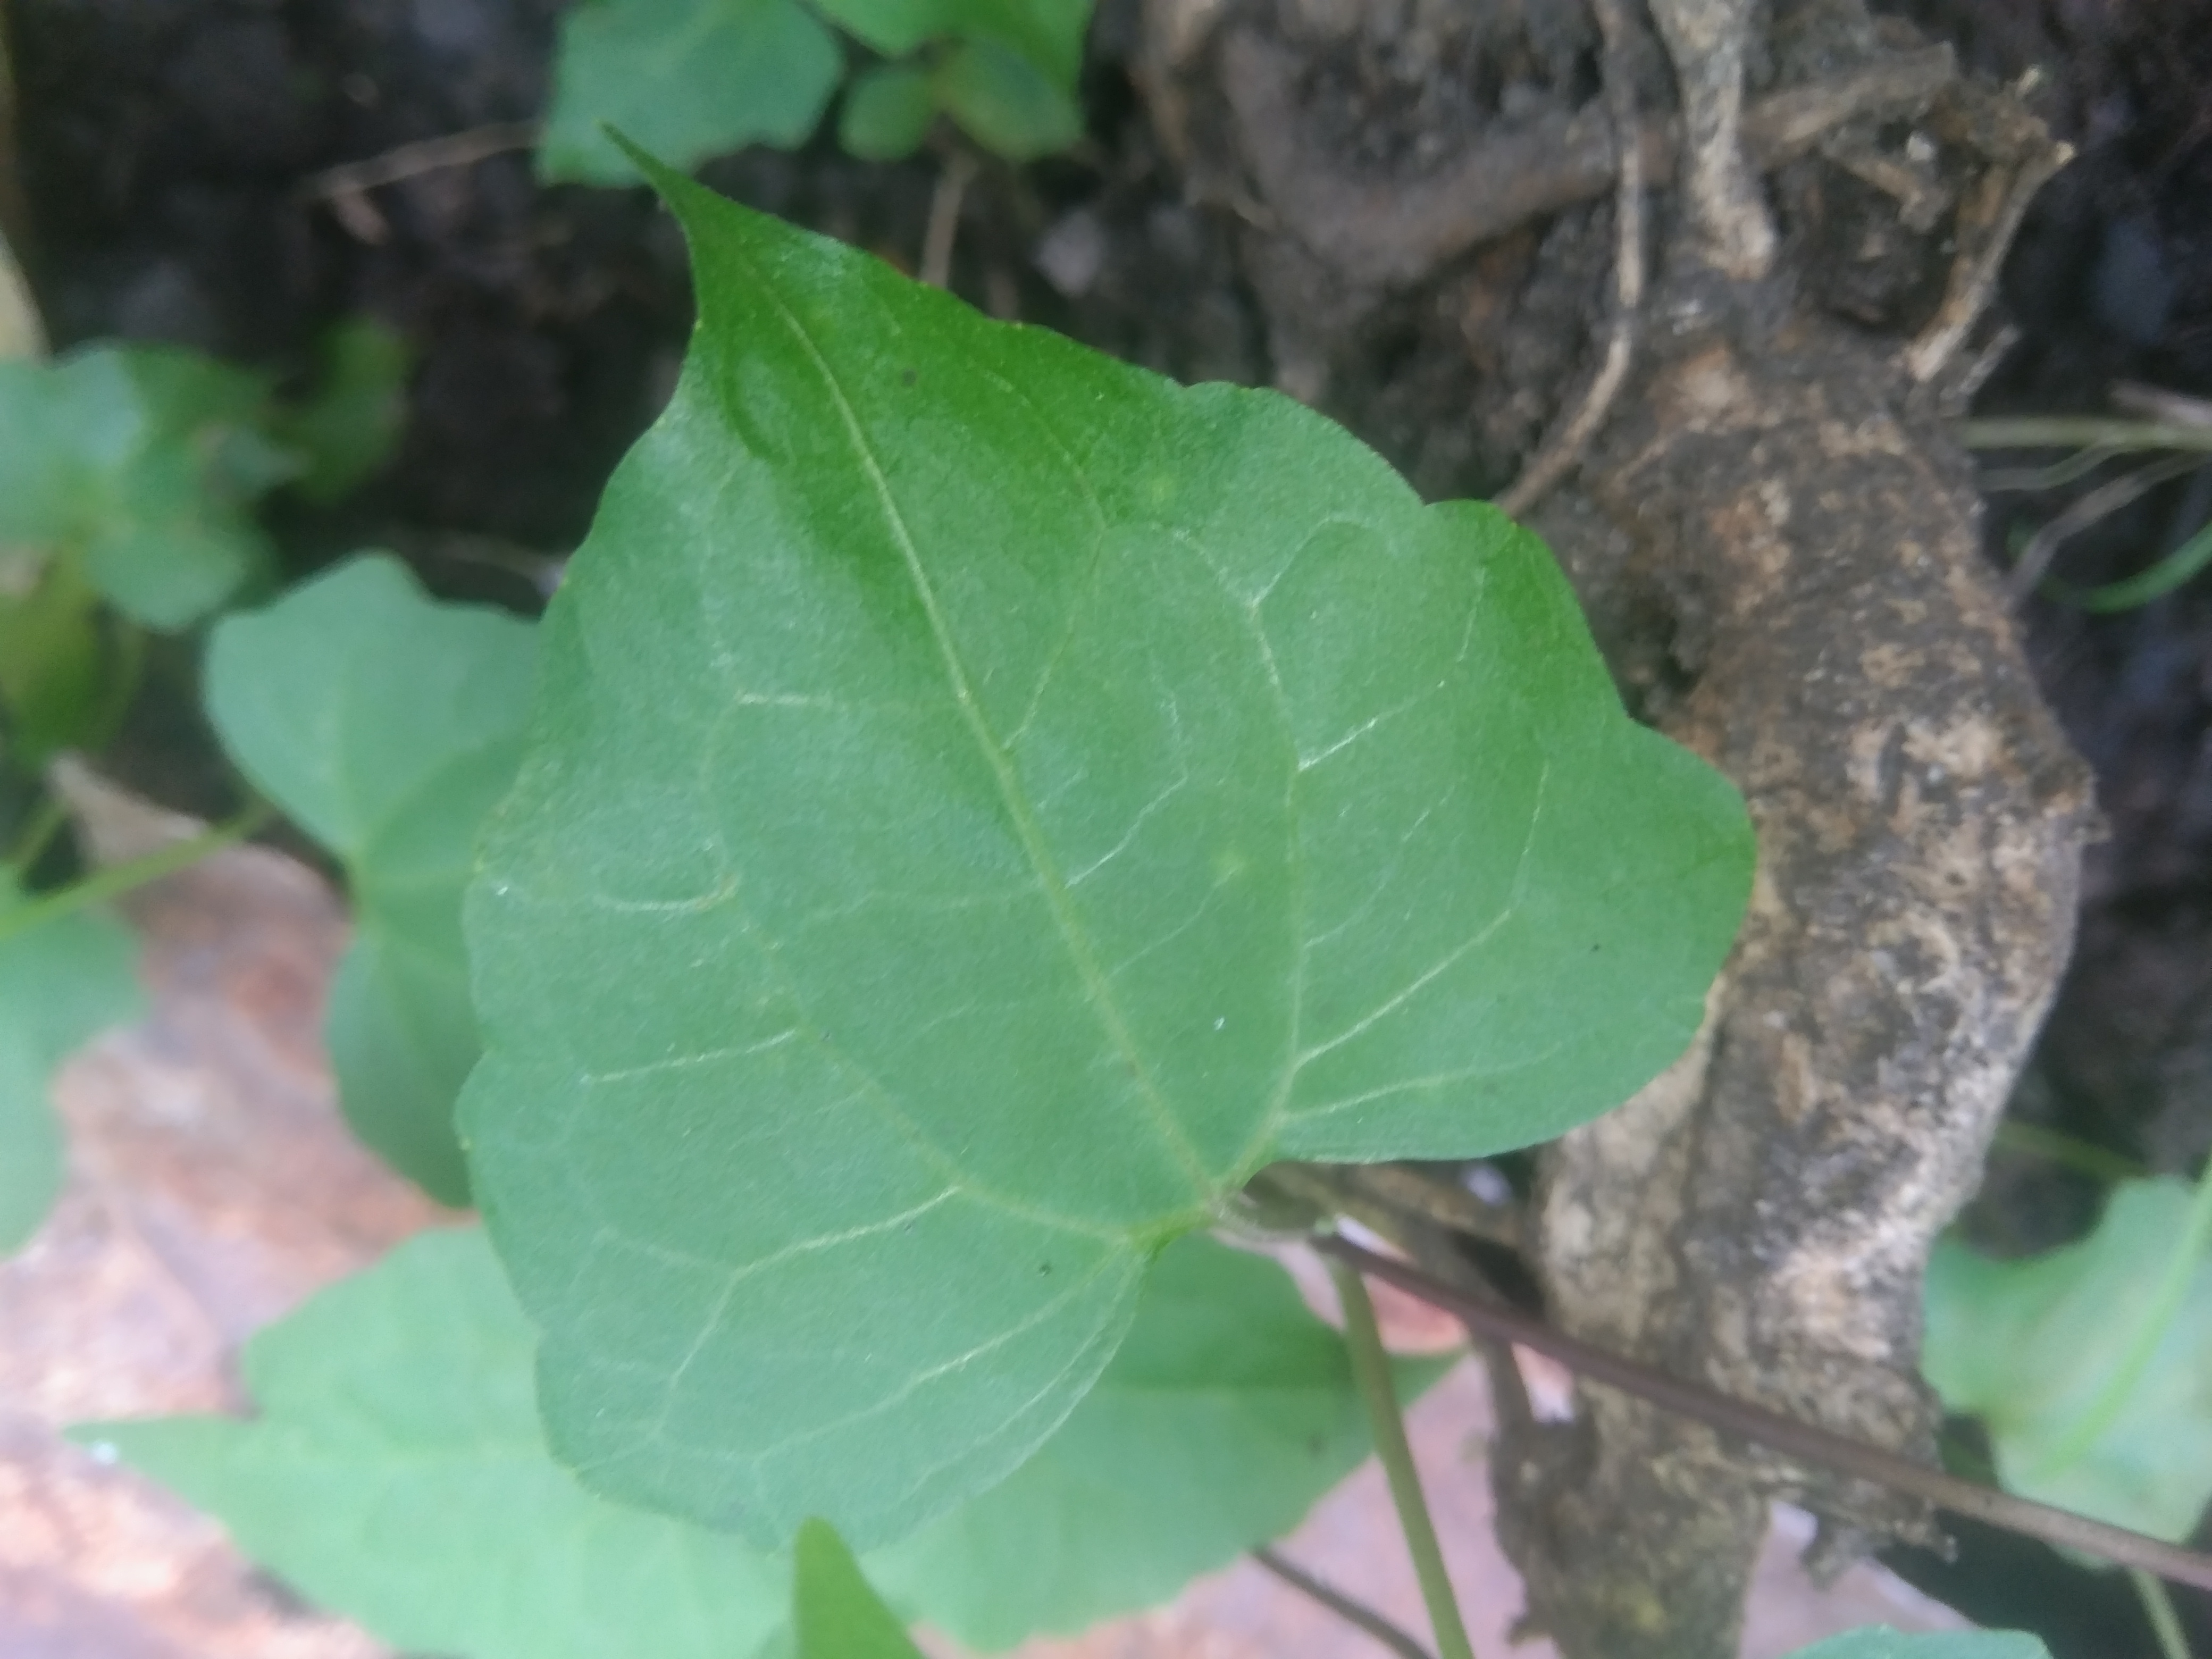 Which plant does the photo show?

bitter vine
